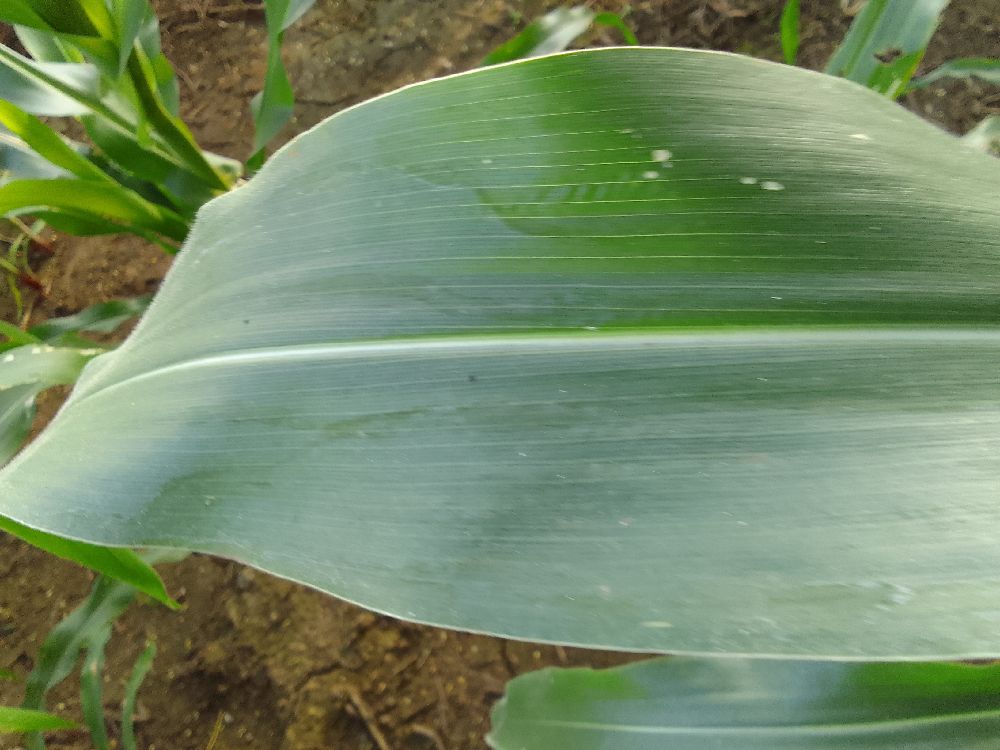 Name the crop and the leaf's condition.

maize, healthy
